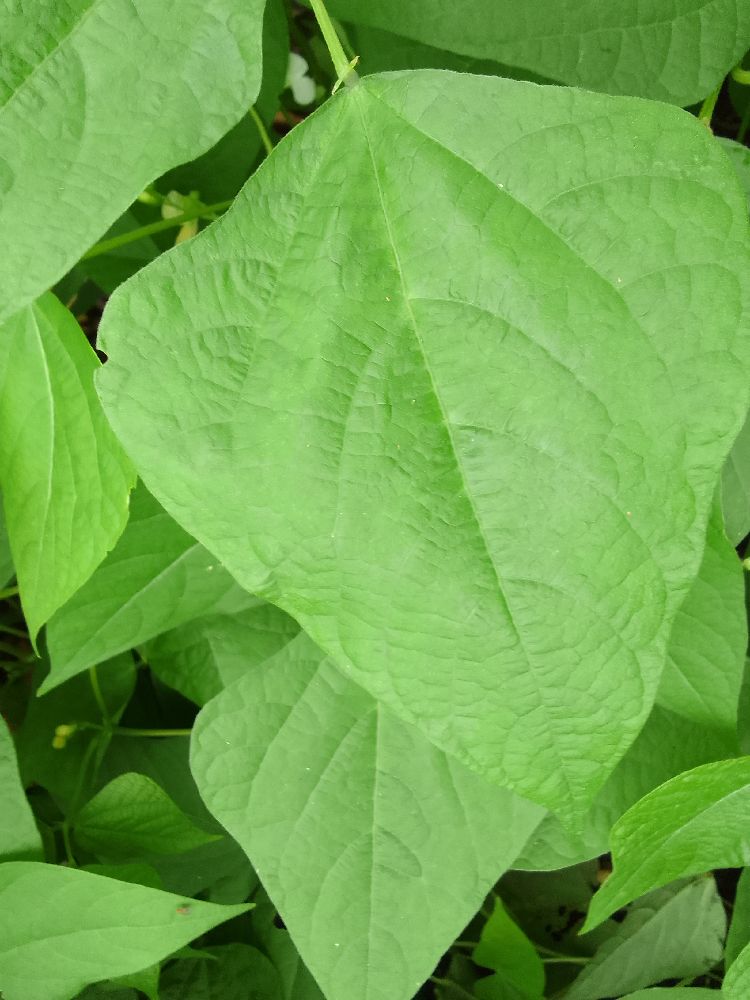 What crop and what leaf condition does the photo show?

common bean, healthy
